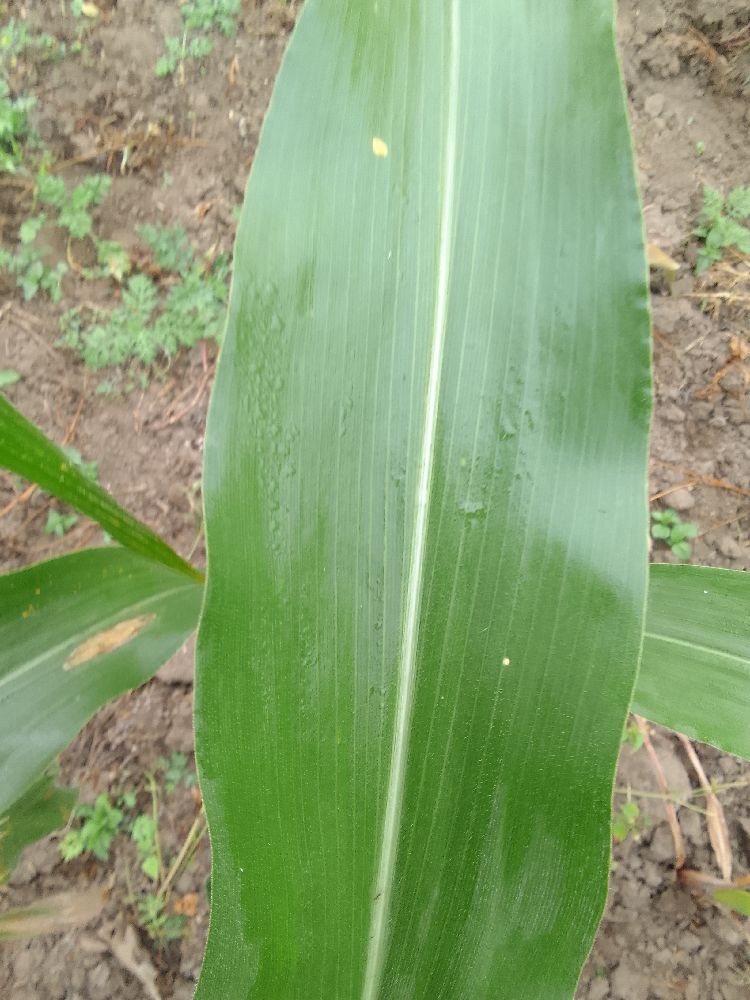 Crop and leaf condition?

maize, healthy
